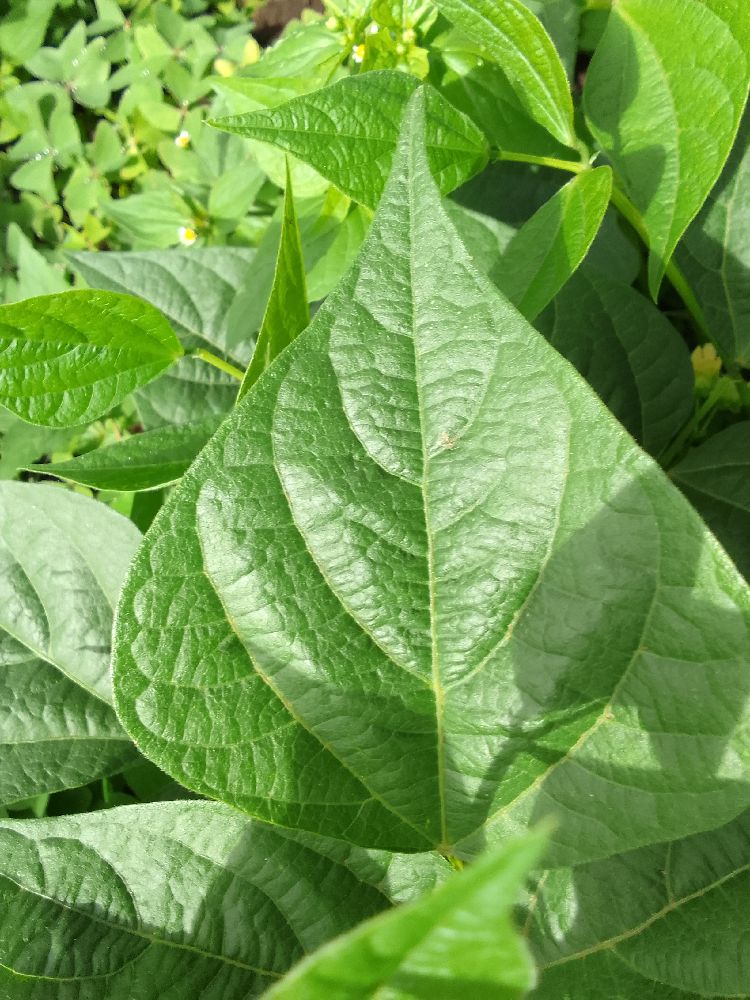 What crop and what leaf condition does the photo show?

common bean, healthy
